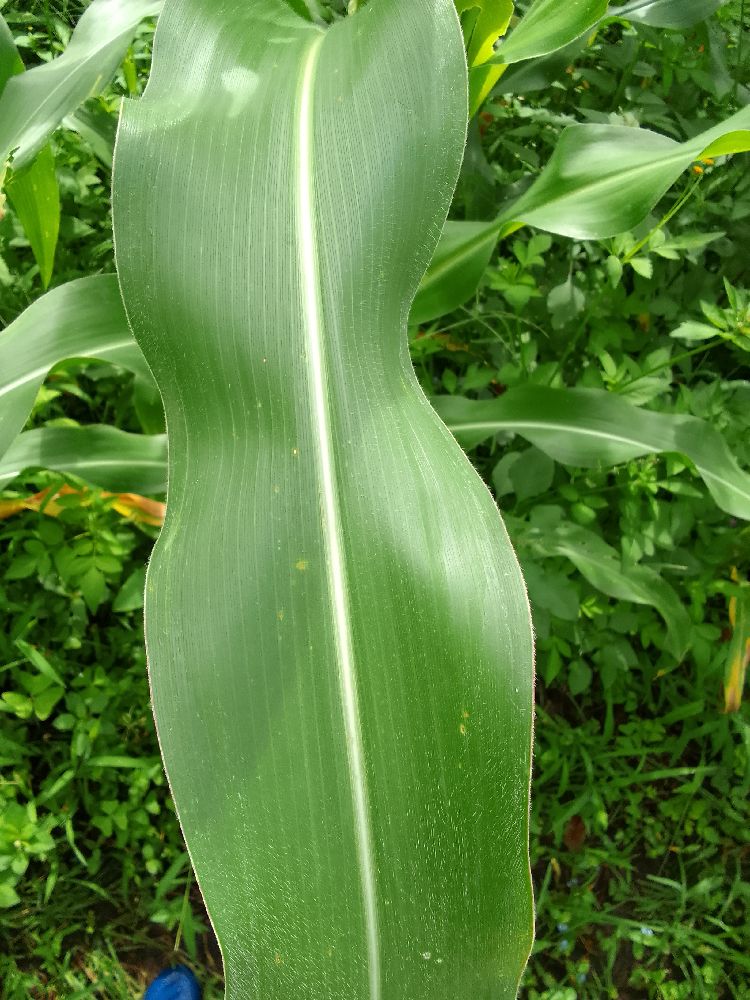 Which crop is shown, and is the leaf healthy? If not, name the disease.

maize, healthy
